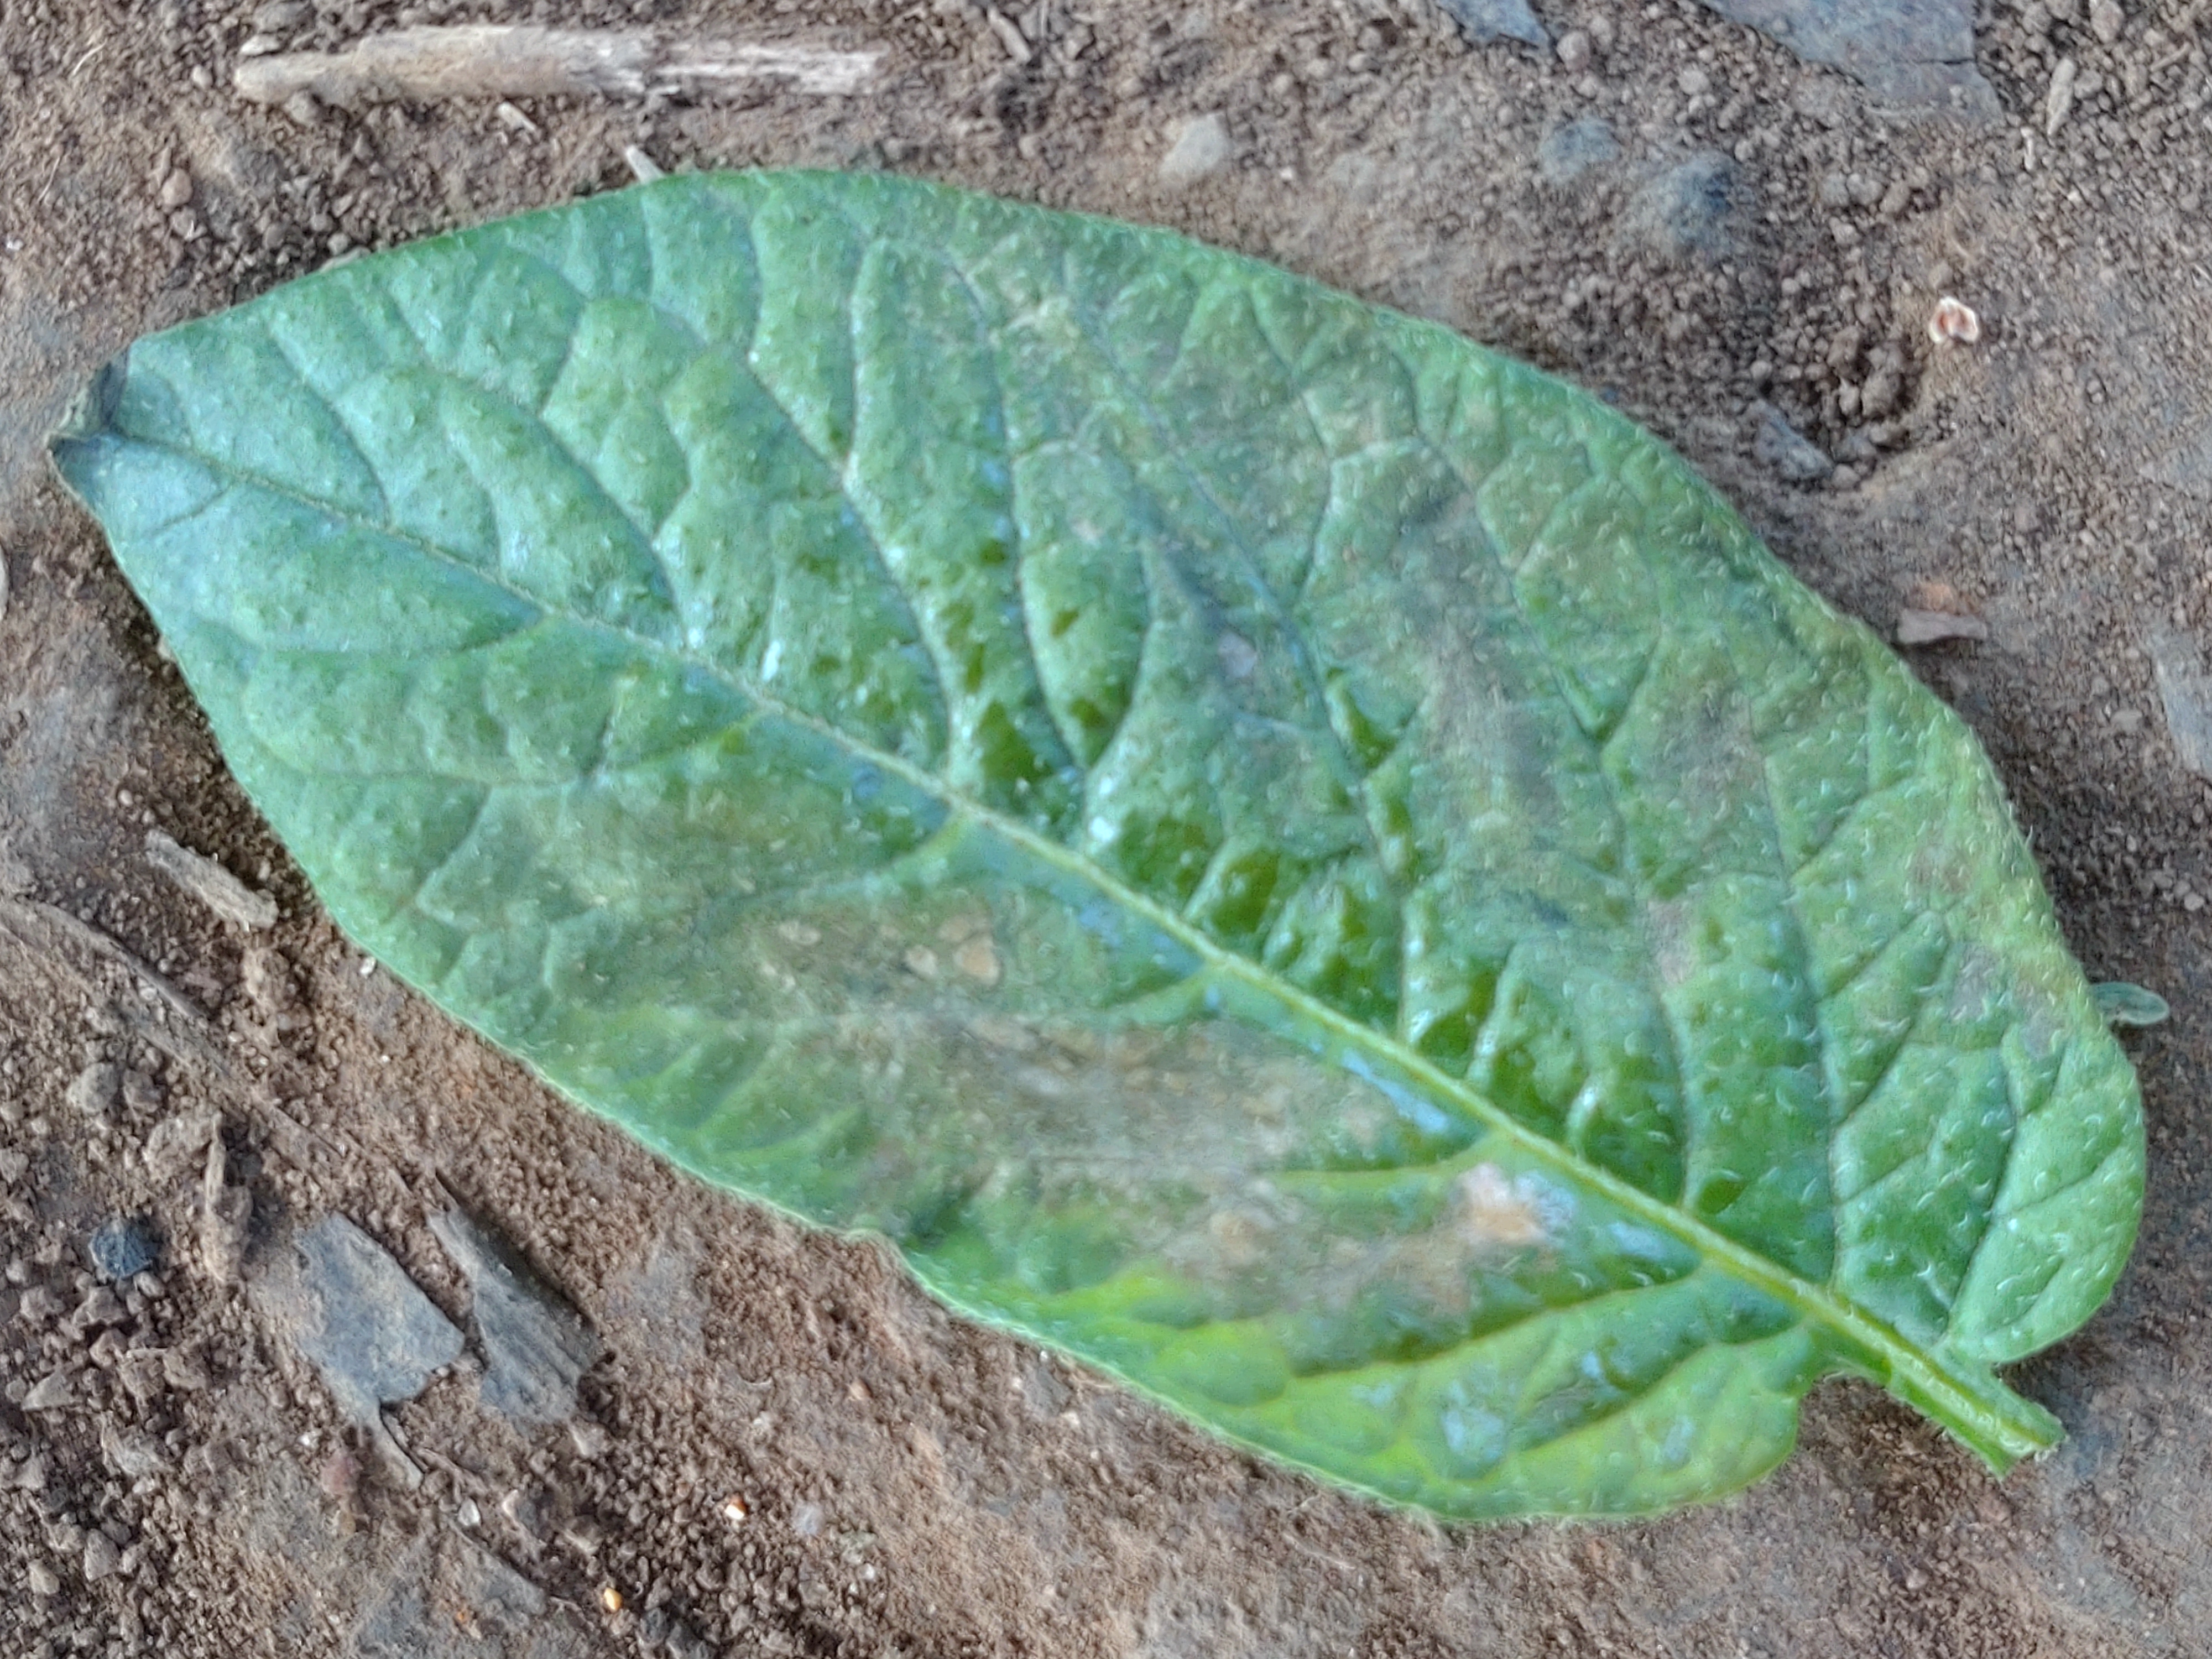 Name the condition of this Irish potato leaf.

early blight
